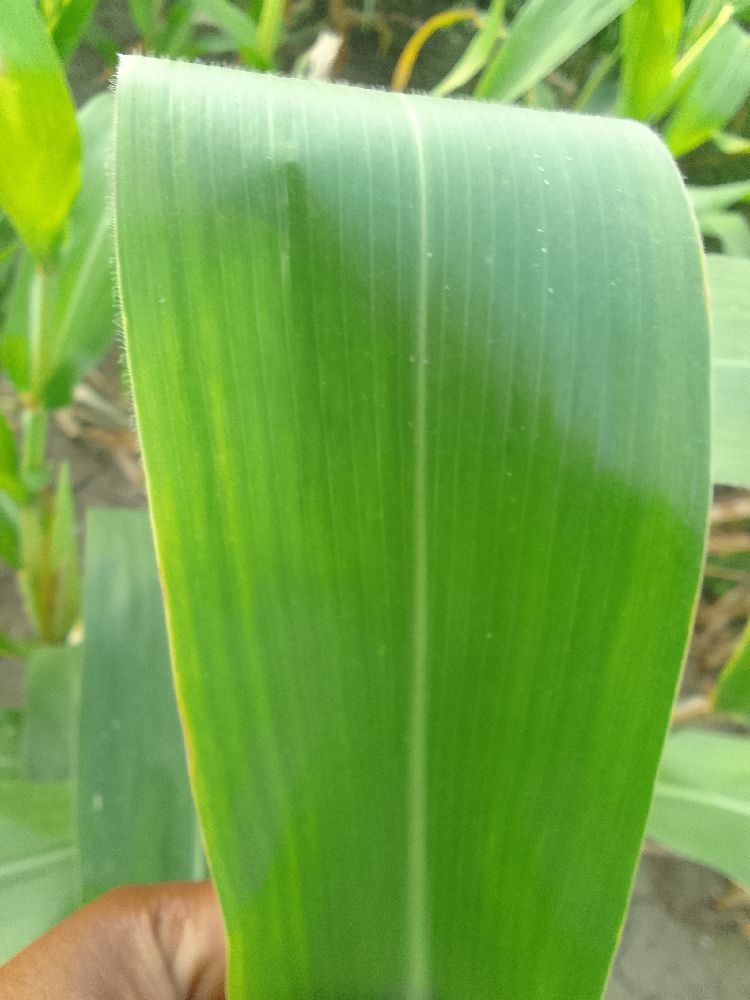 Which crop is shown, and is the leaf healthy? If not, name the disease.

maize, healthy
